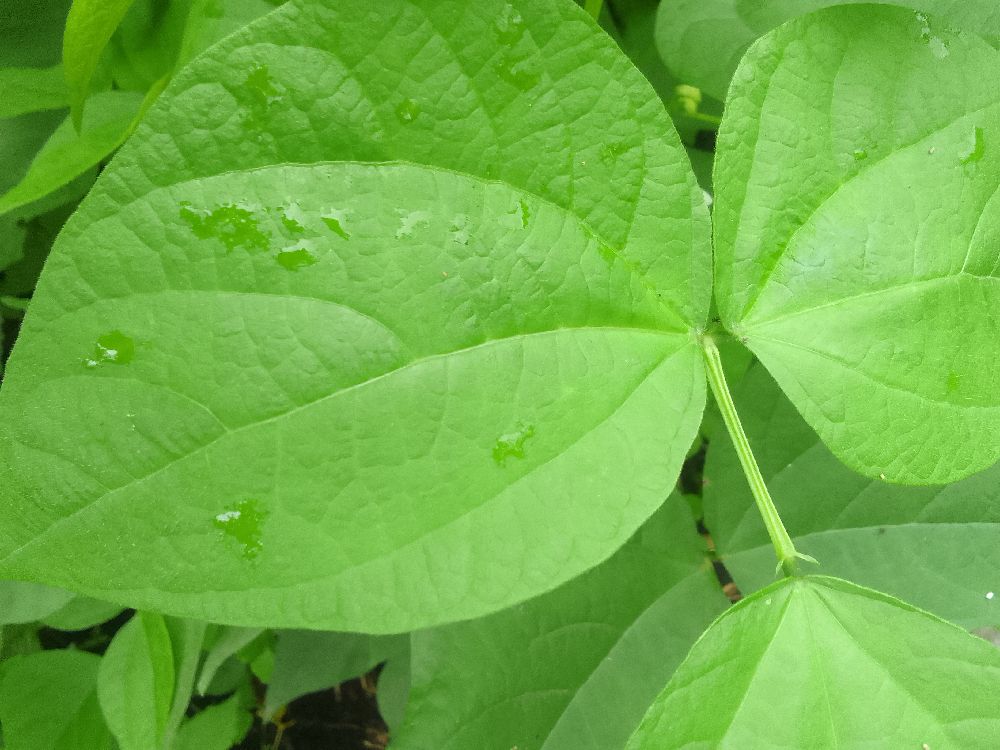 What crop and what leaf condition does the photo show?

common bean, healthy
